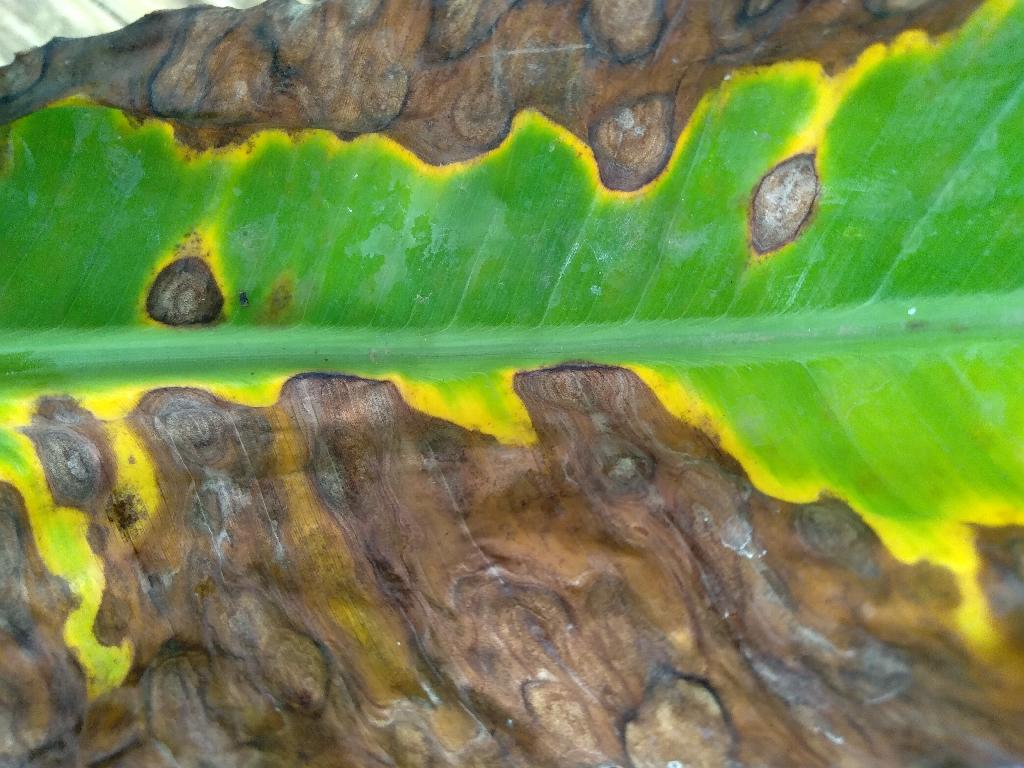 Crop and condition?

banana, black sigatoka
